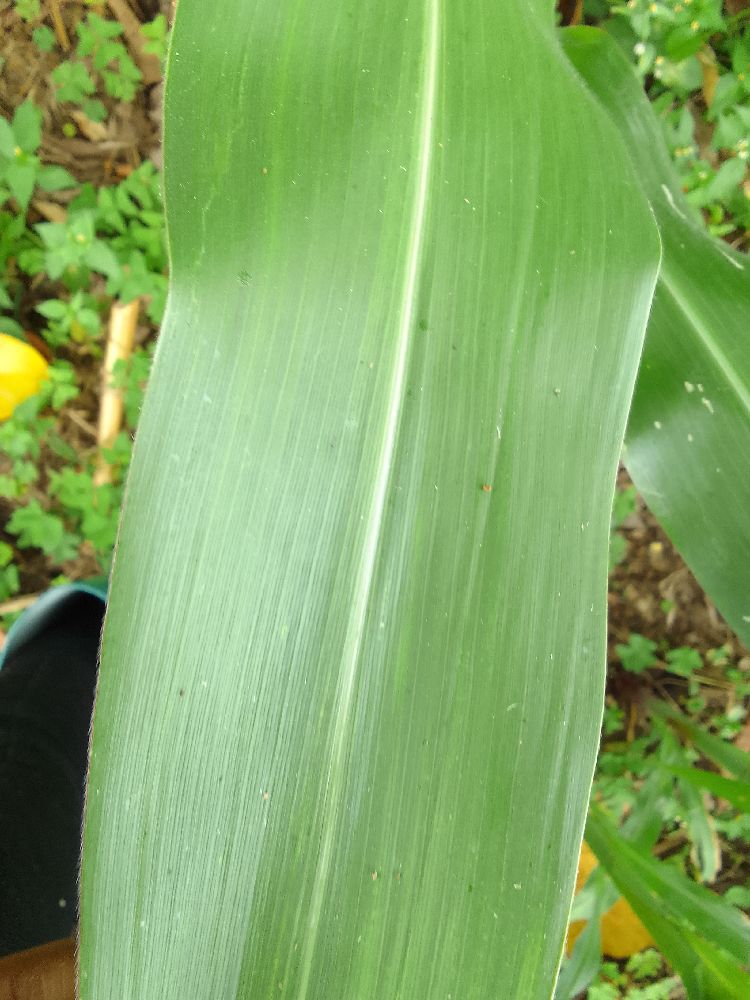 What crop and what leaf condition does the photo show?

maize, healthy
